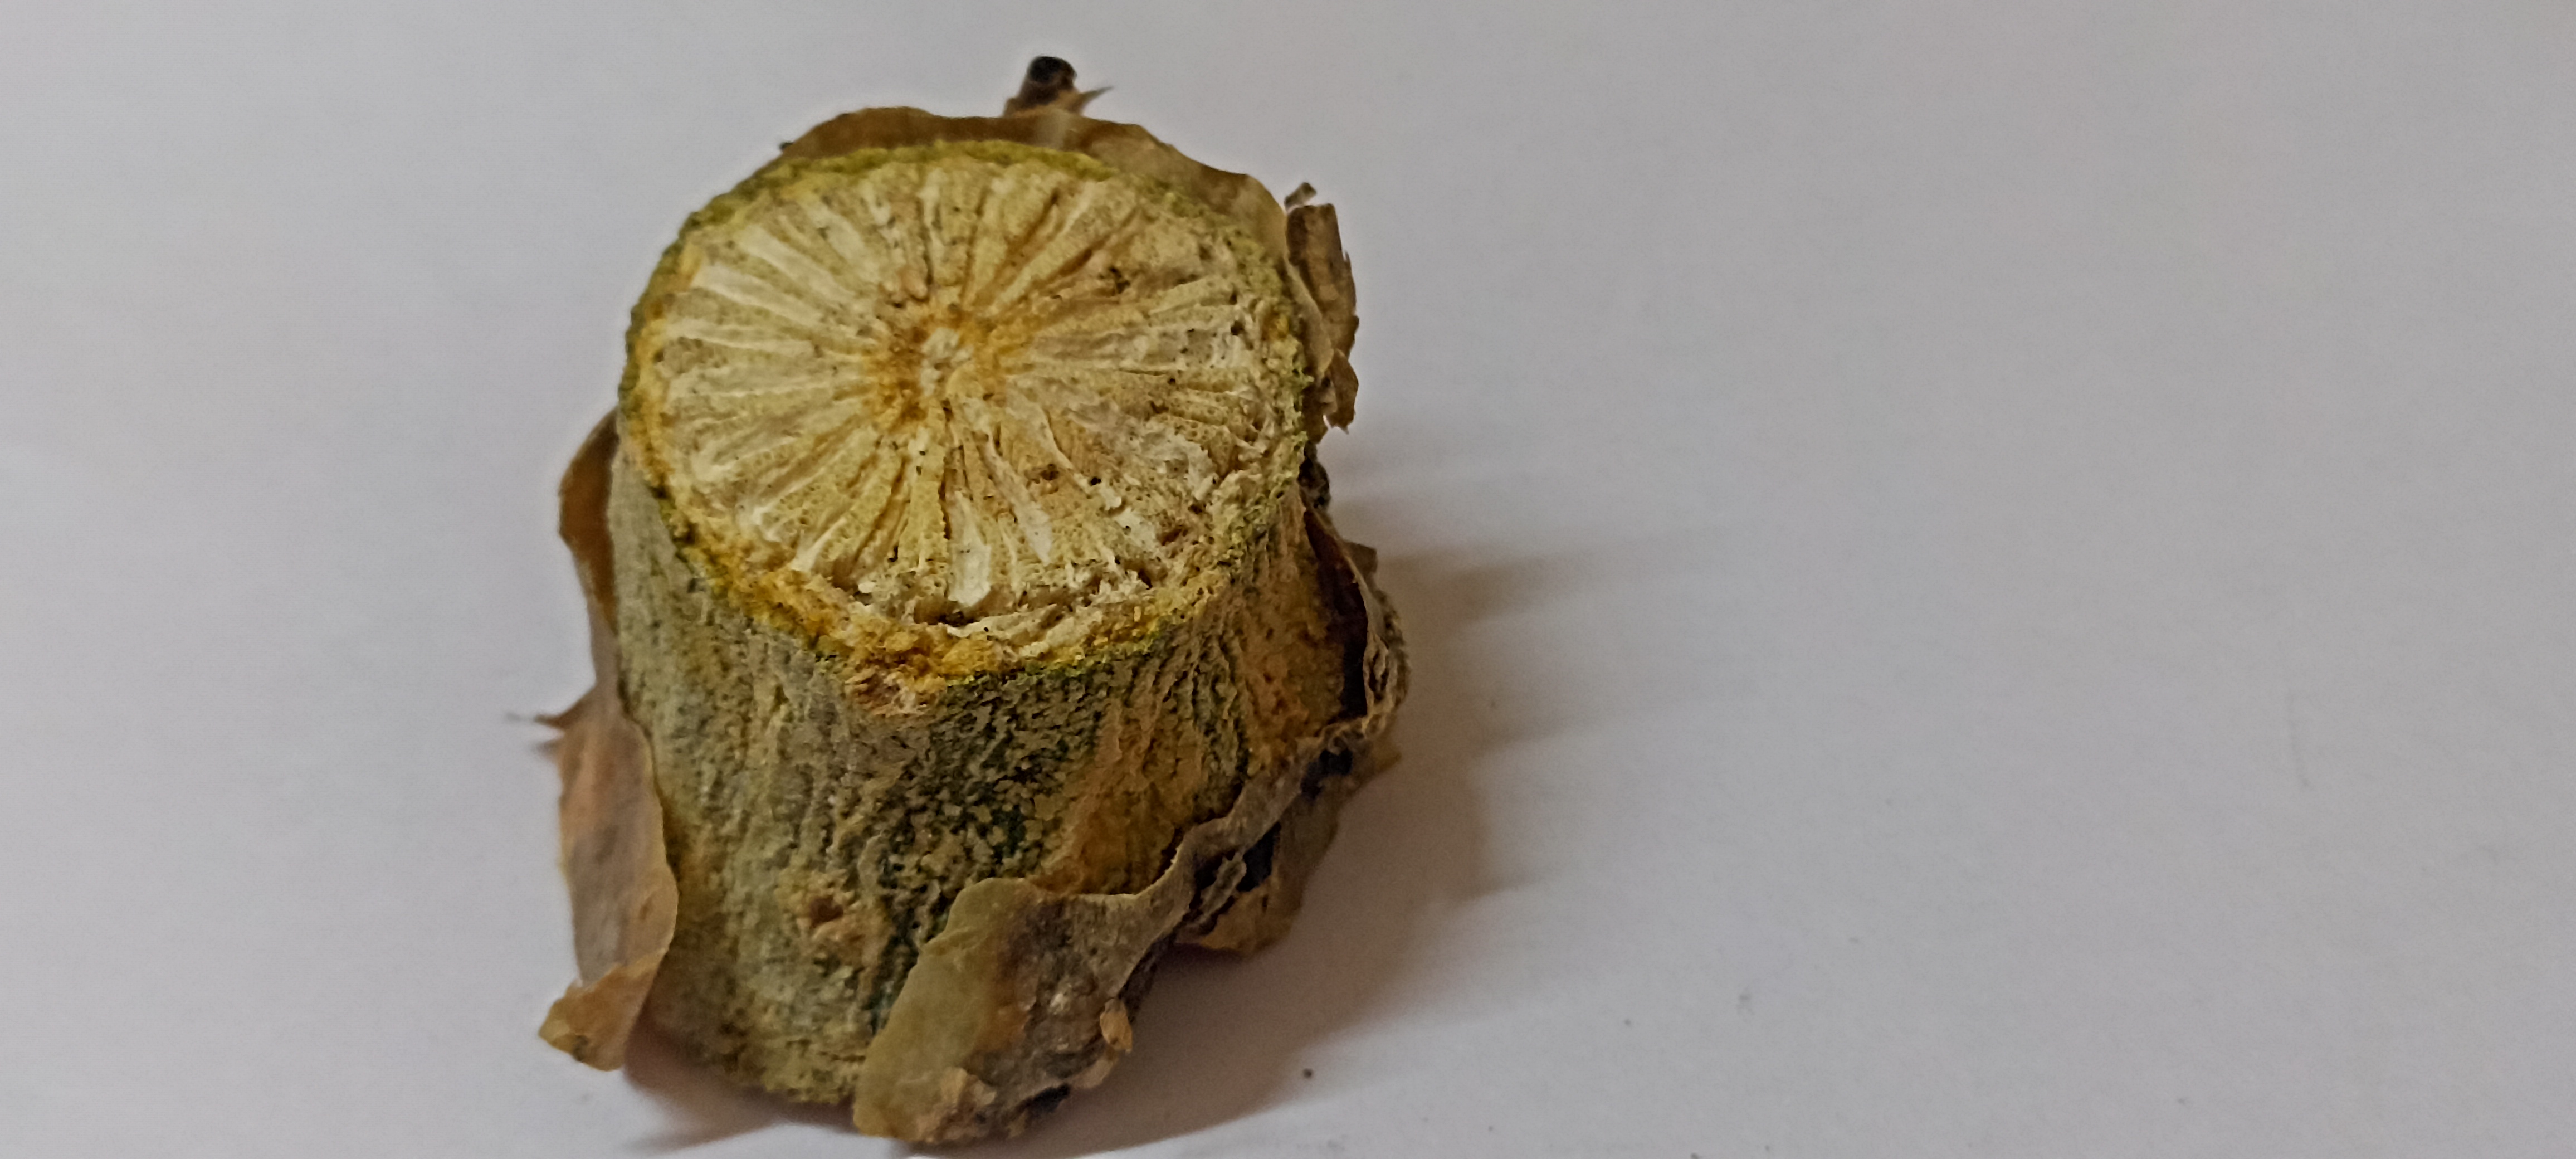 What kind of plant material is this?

gulvel
